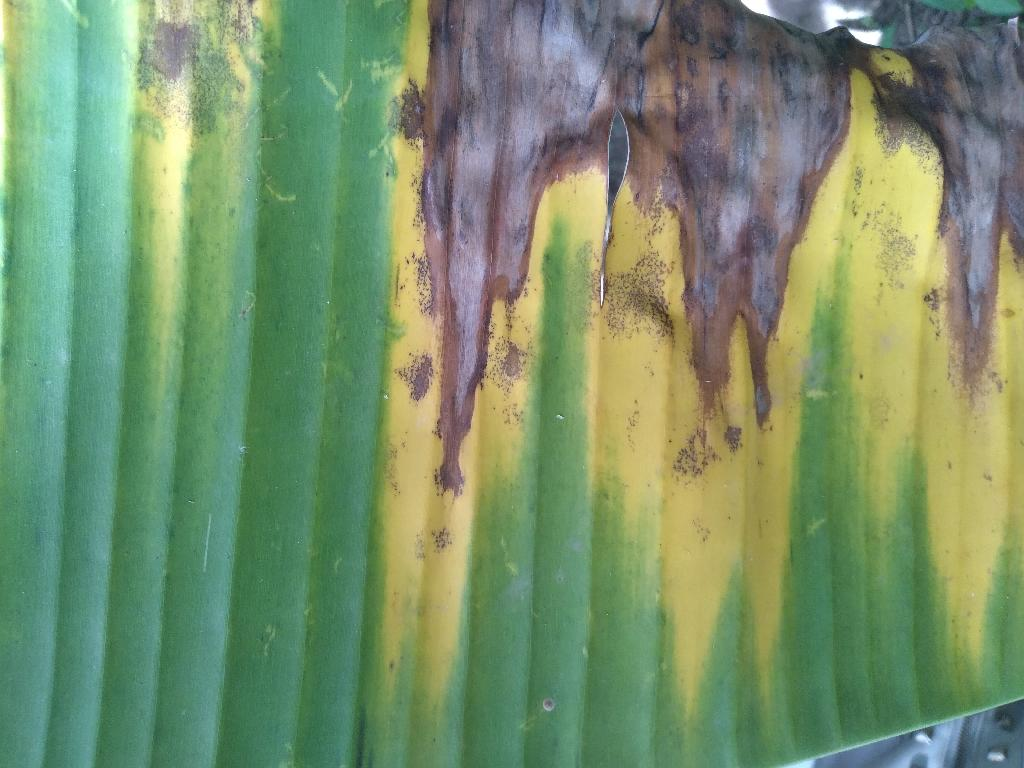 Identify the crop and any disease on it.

banana, black sigatoka
